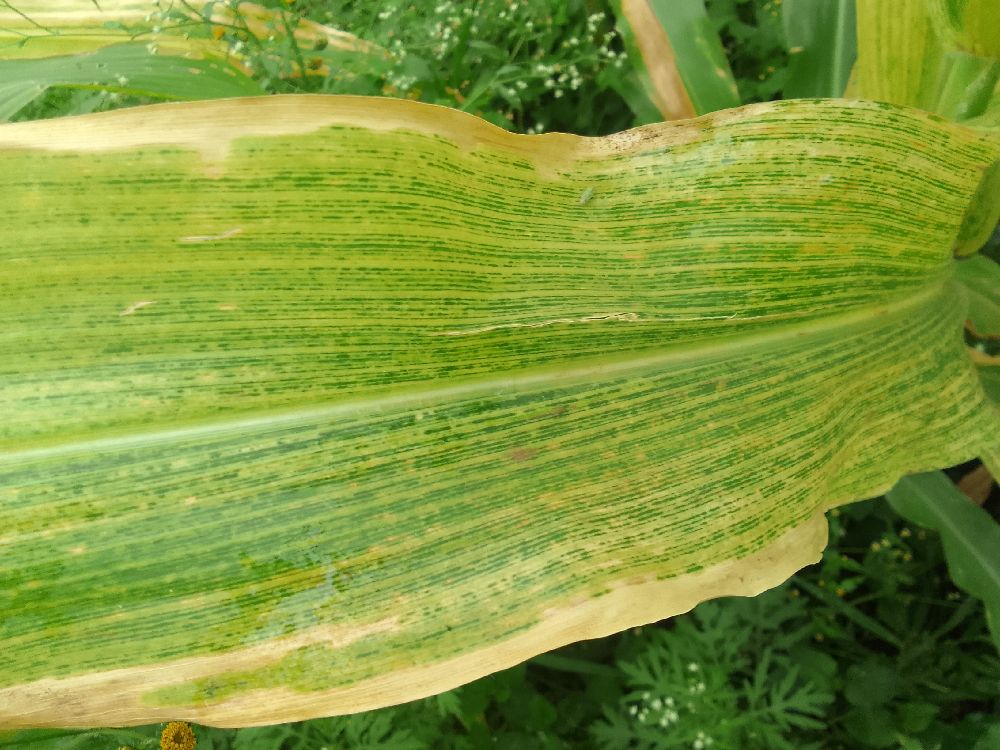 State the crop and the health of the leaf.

maize, maize lethal necrosis
